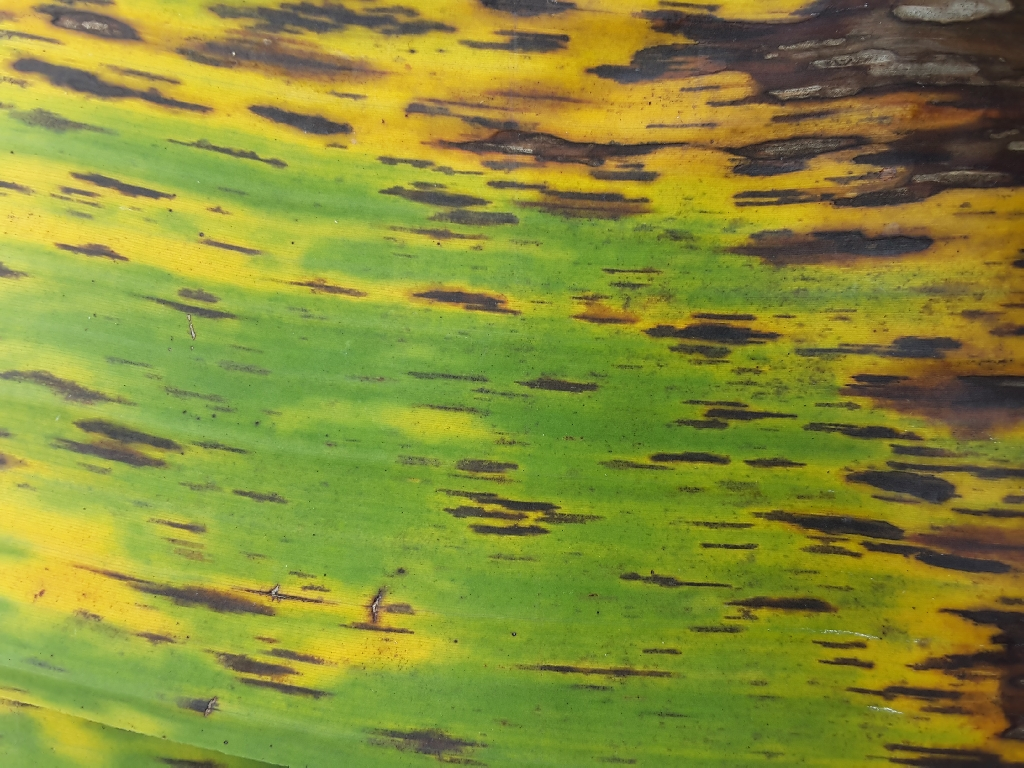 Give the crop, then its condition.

banana, black sigatoka
